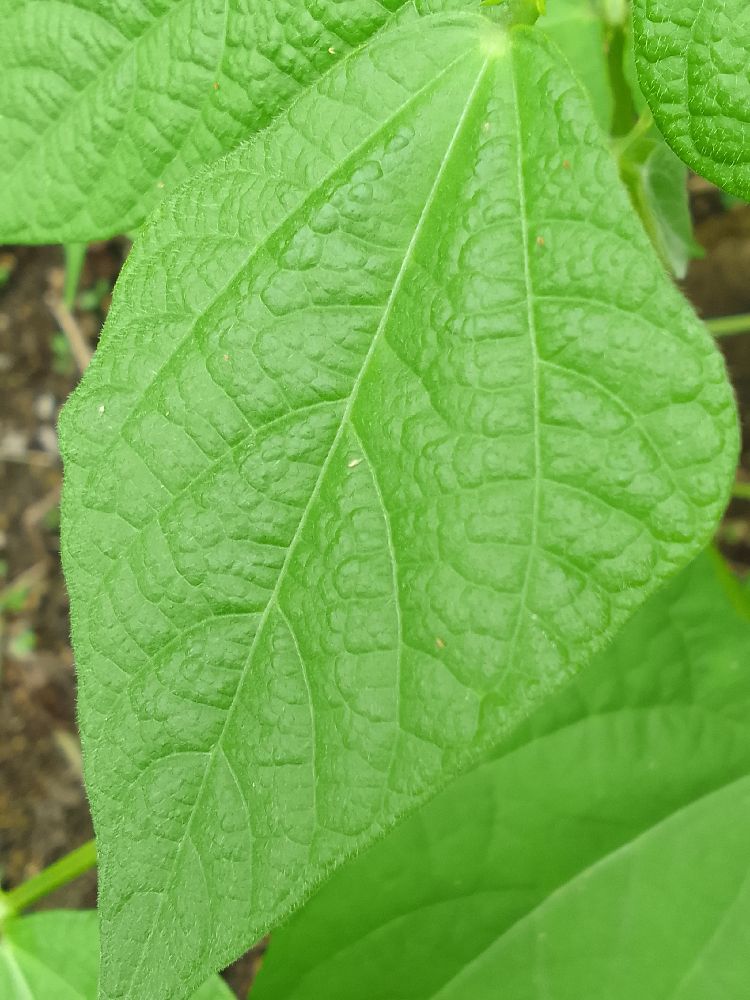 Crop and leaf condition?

common bean, healthy
